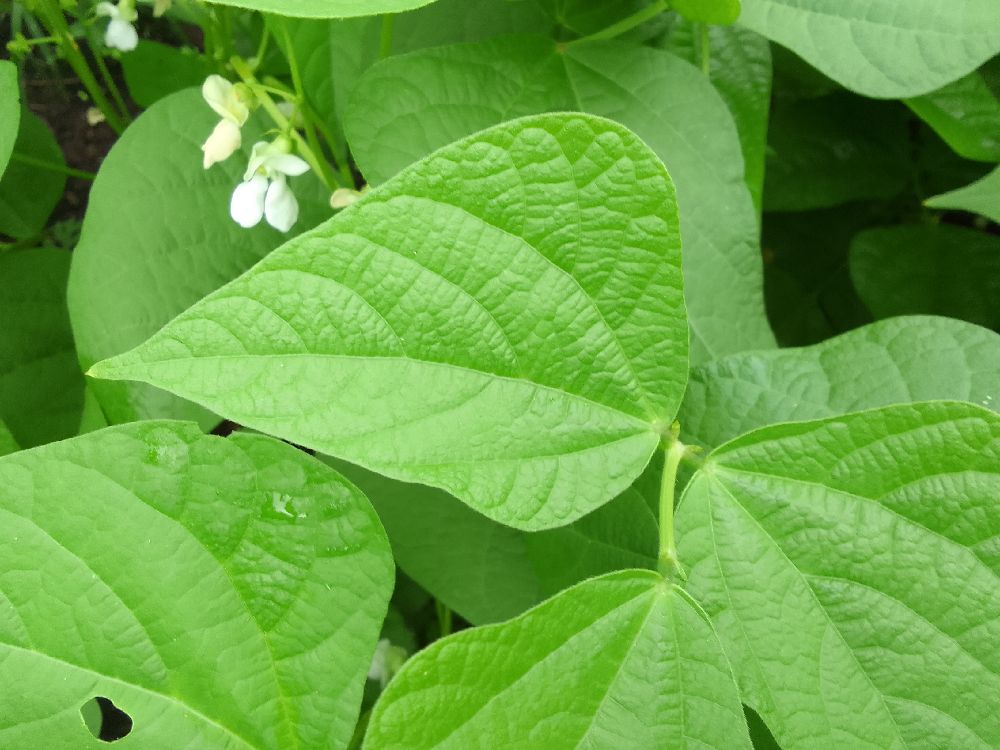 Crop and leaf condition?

common bean, healthy
